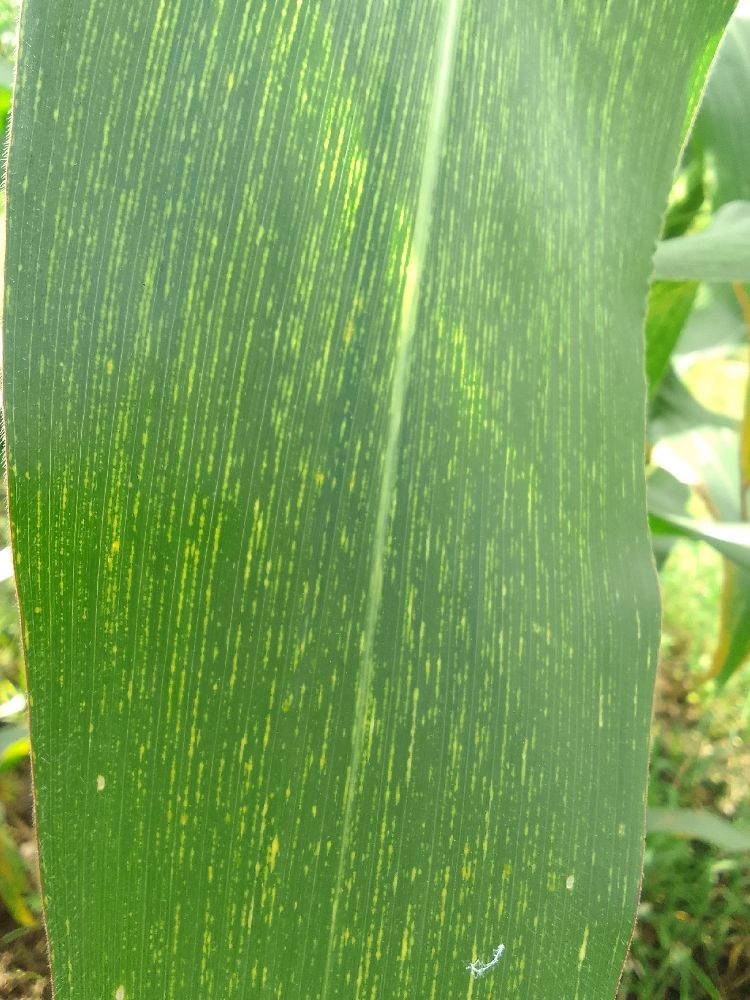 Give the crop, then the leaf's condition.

maize, maize streak virus
